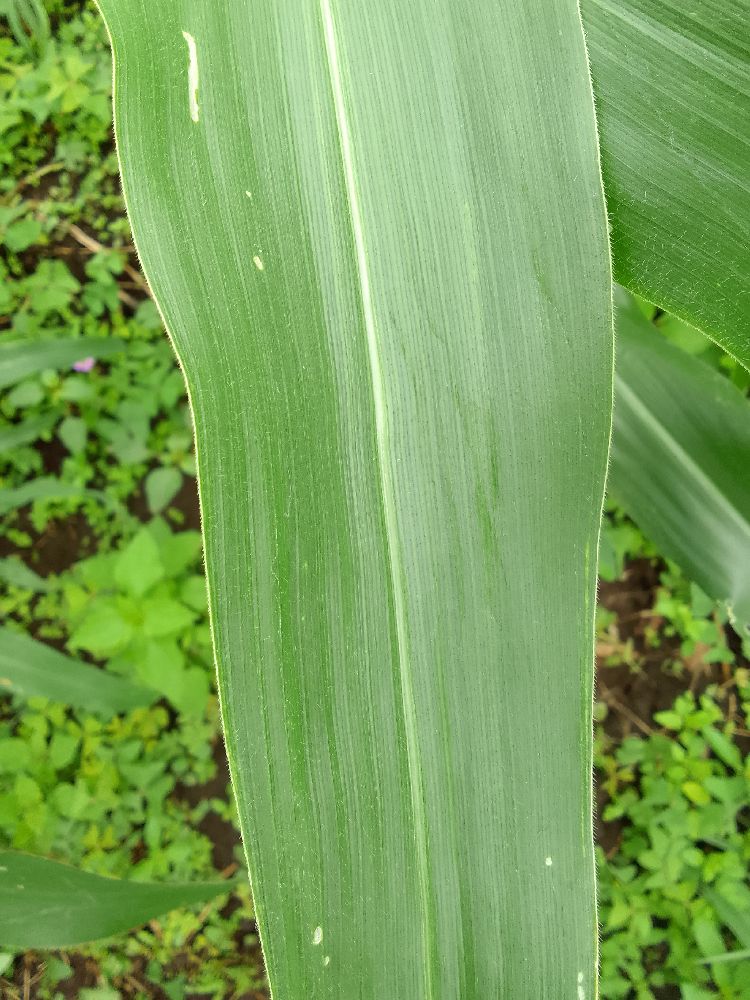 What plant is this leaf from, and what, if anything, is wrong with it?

maize, healthy
